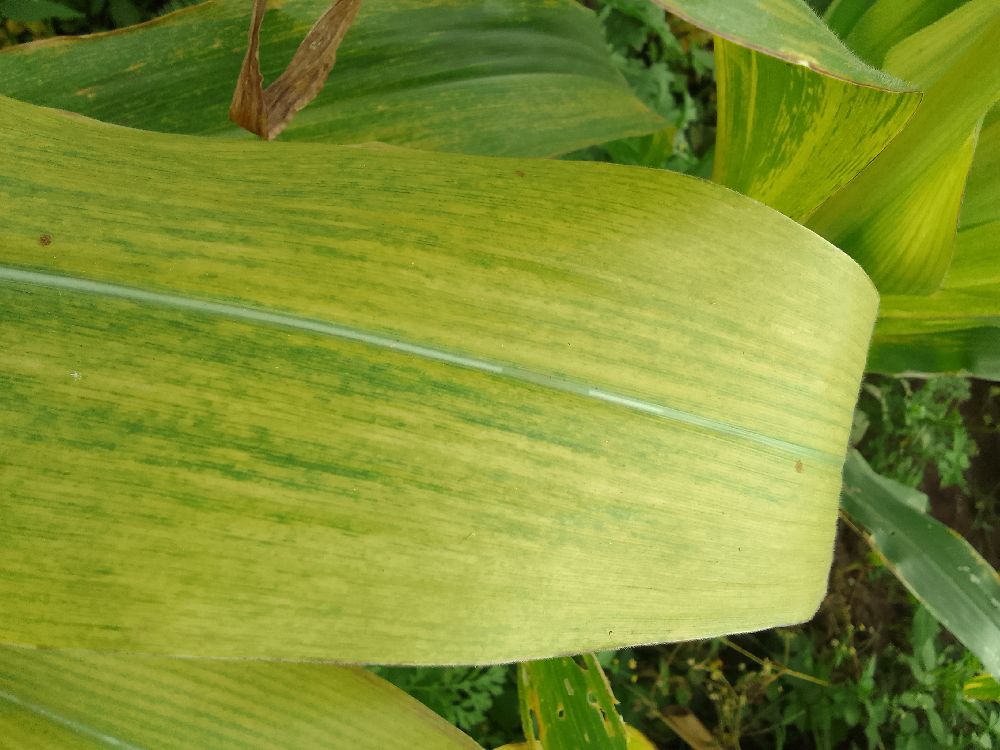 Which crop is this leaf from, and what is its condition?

maize, maize lethal necrosis
